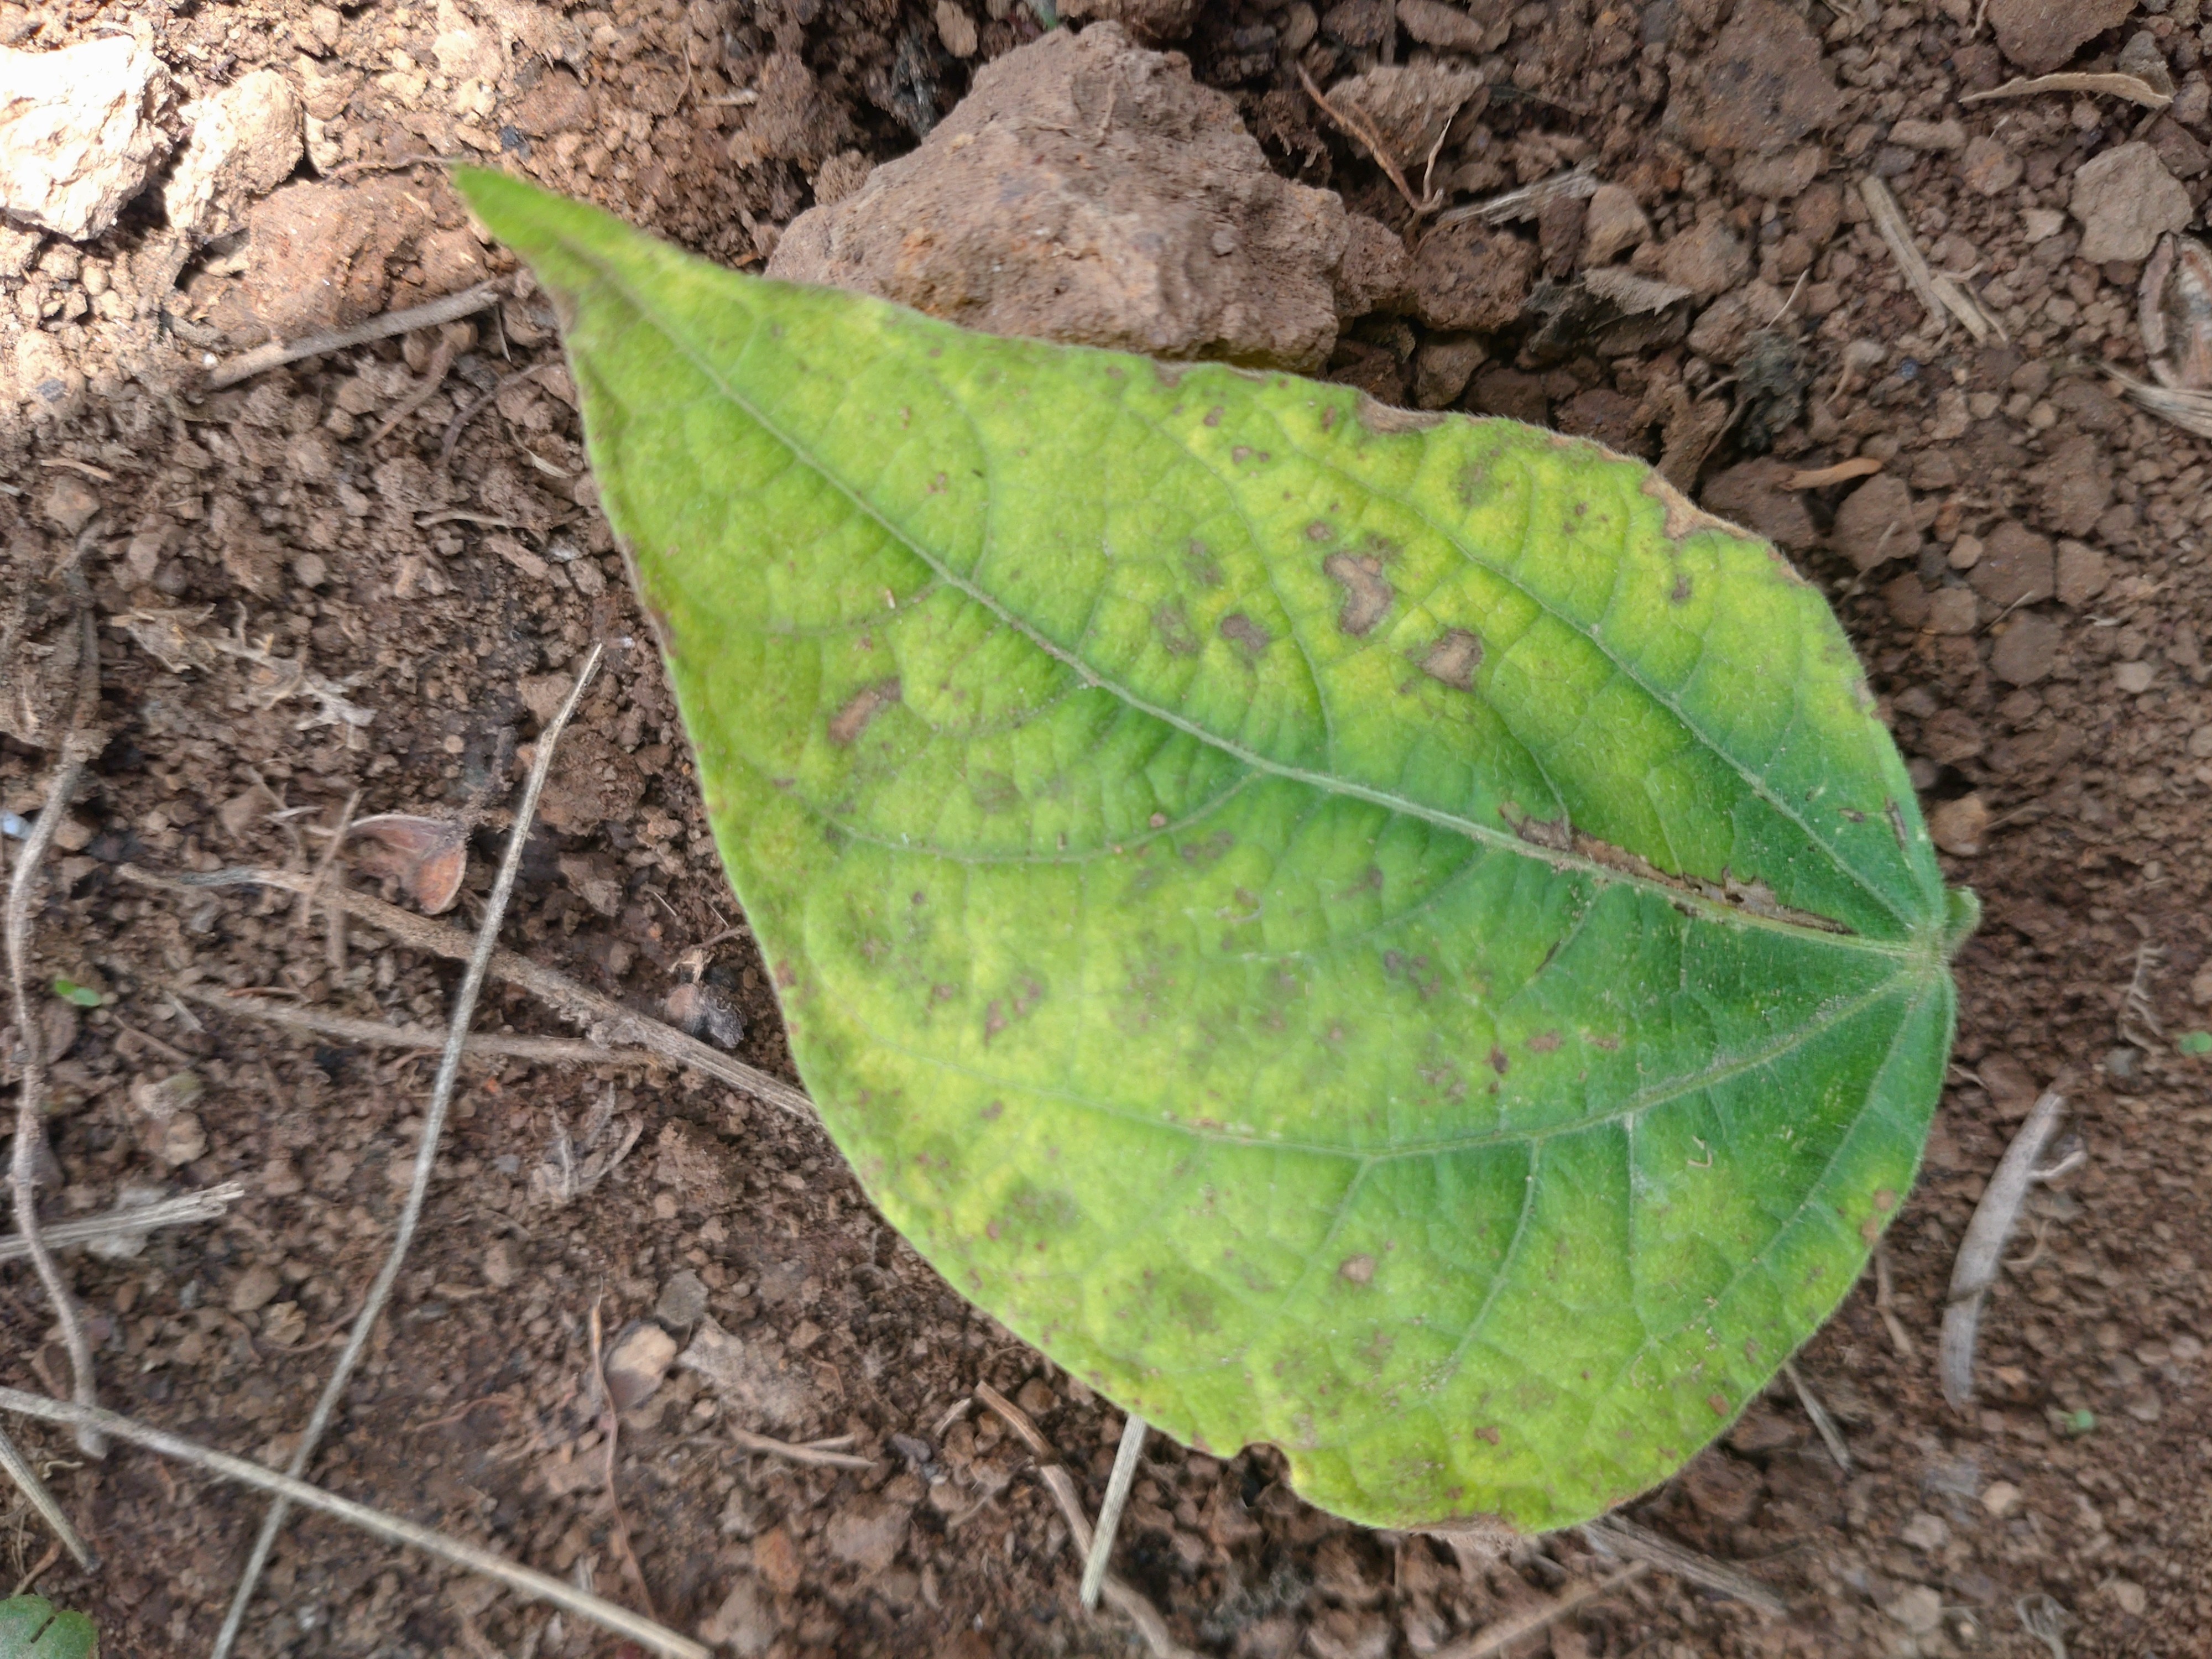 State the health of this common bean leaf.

rust
